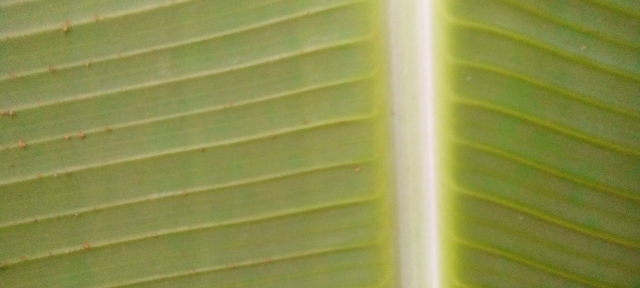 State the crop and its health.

banana, healthy
